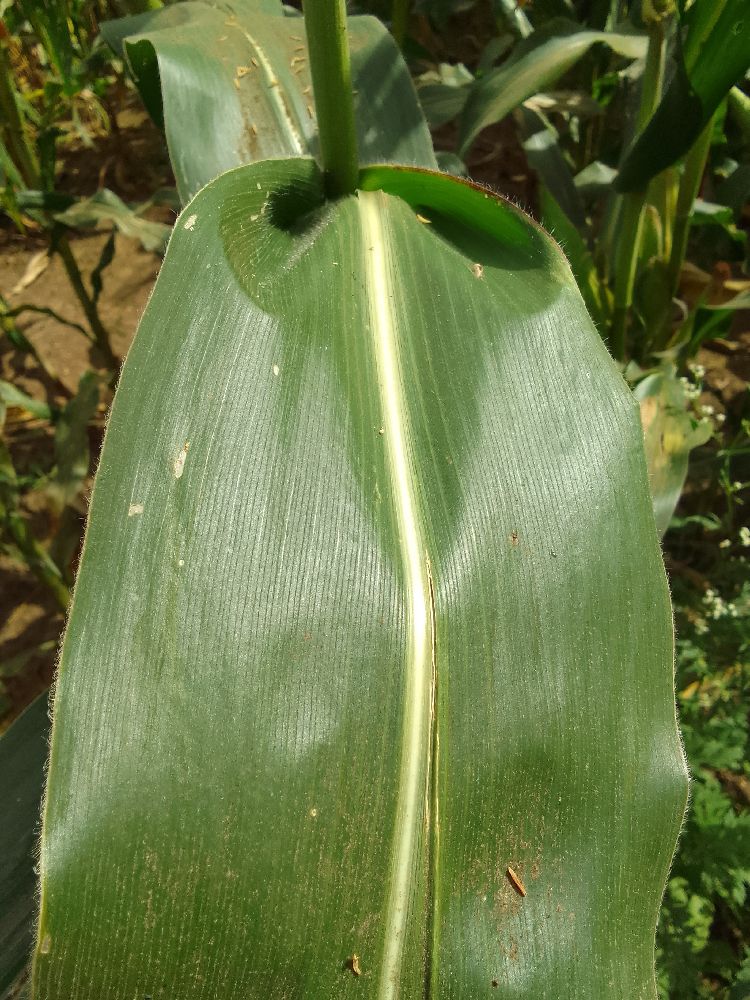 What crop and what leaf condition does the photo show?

maize, healthy
